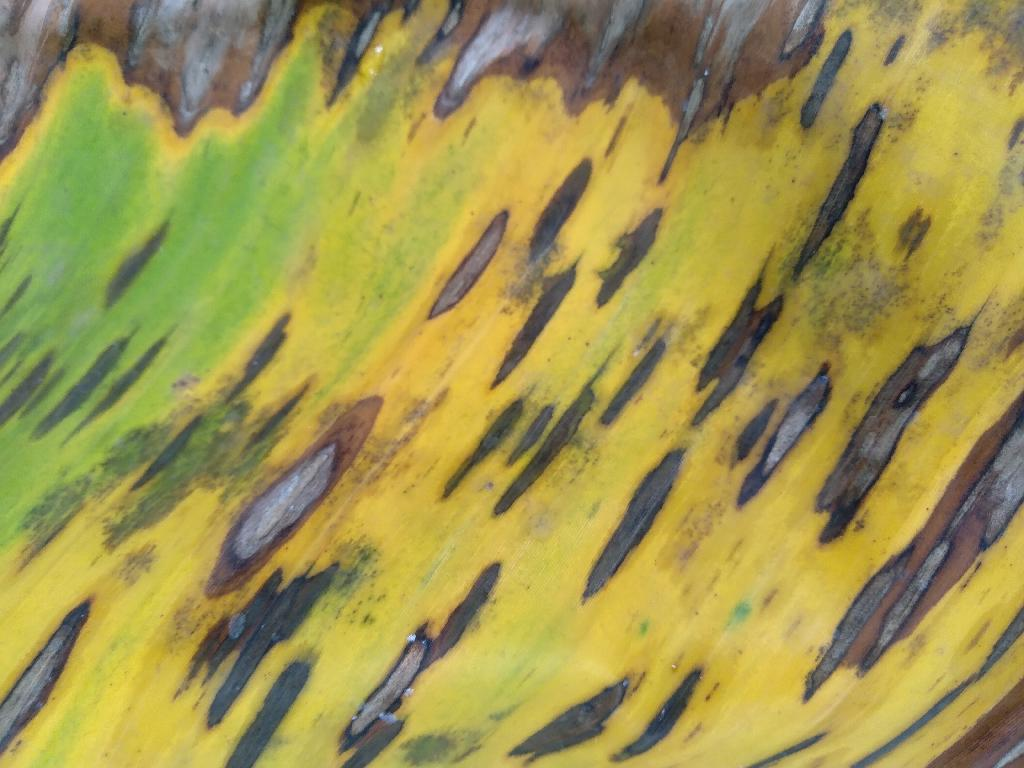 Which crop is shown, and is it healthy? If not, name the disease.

banana, black sigatoka
